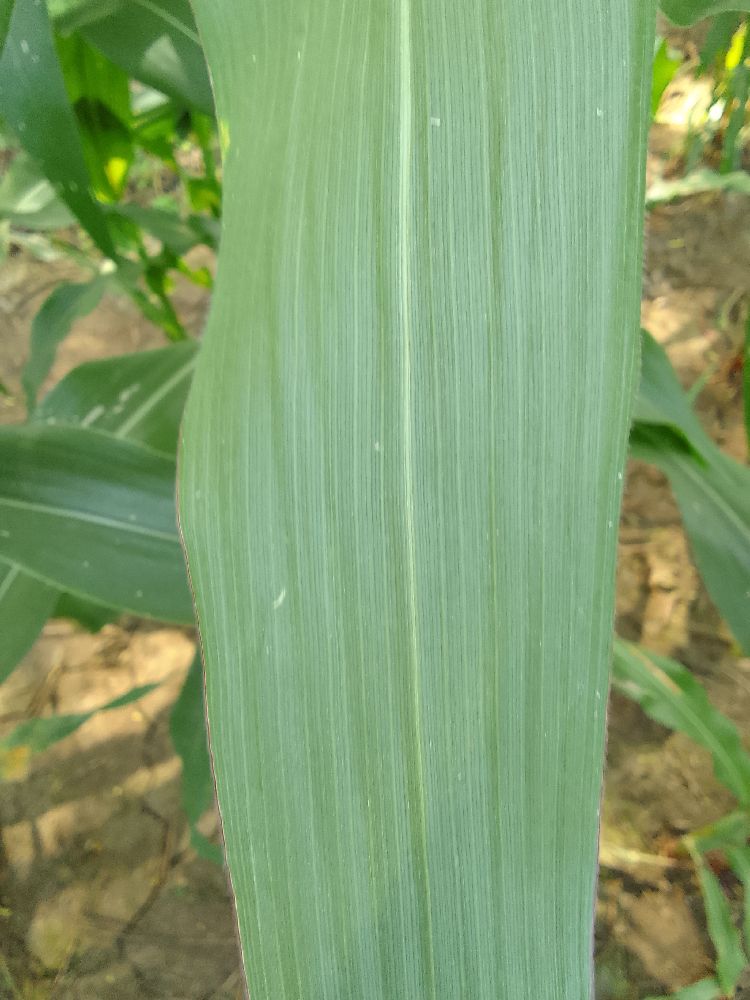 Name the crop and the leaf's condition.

maize, healthy
